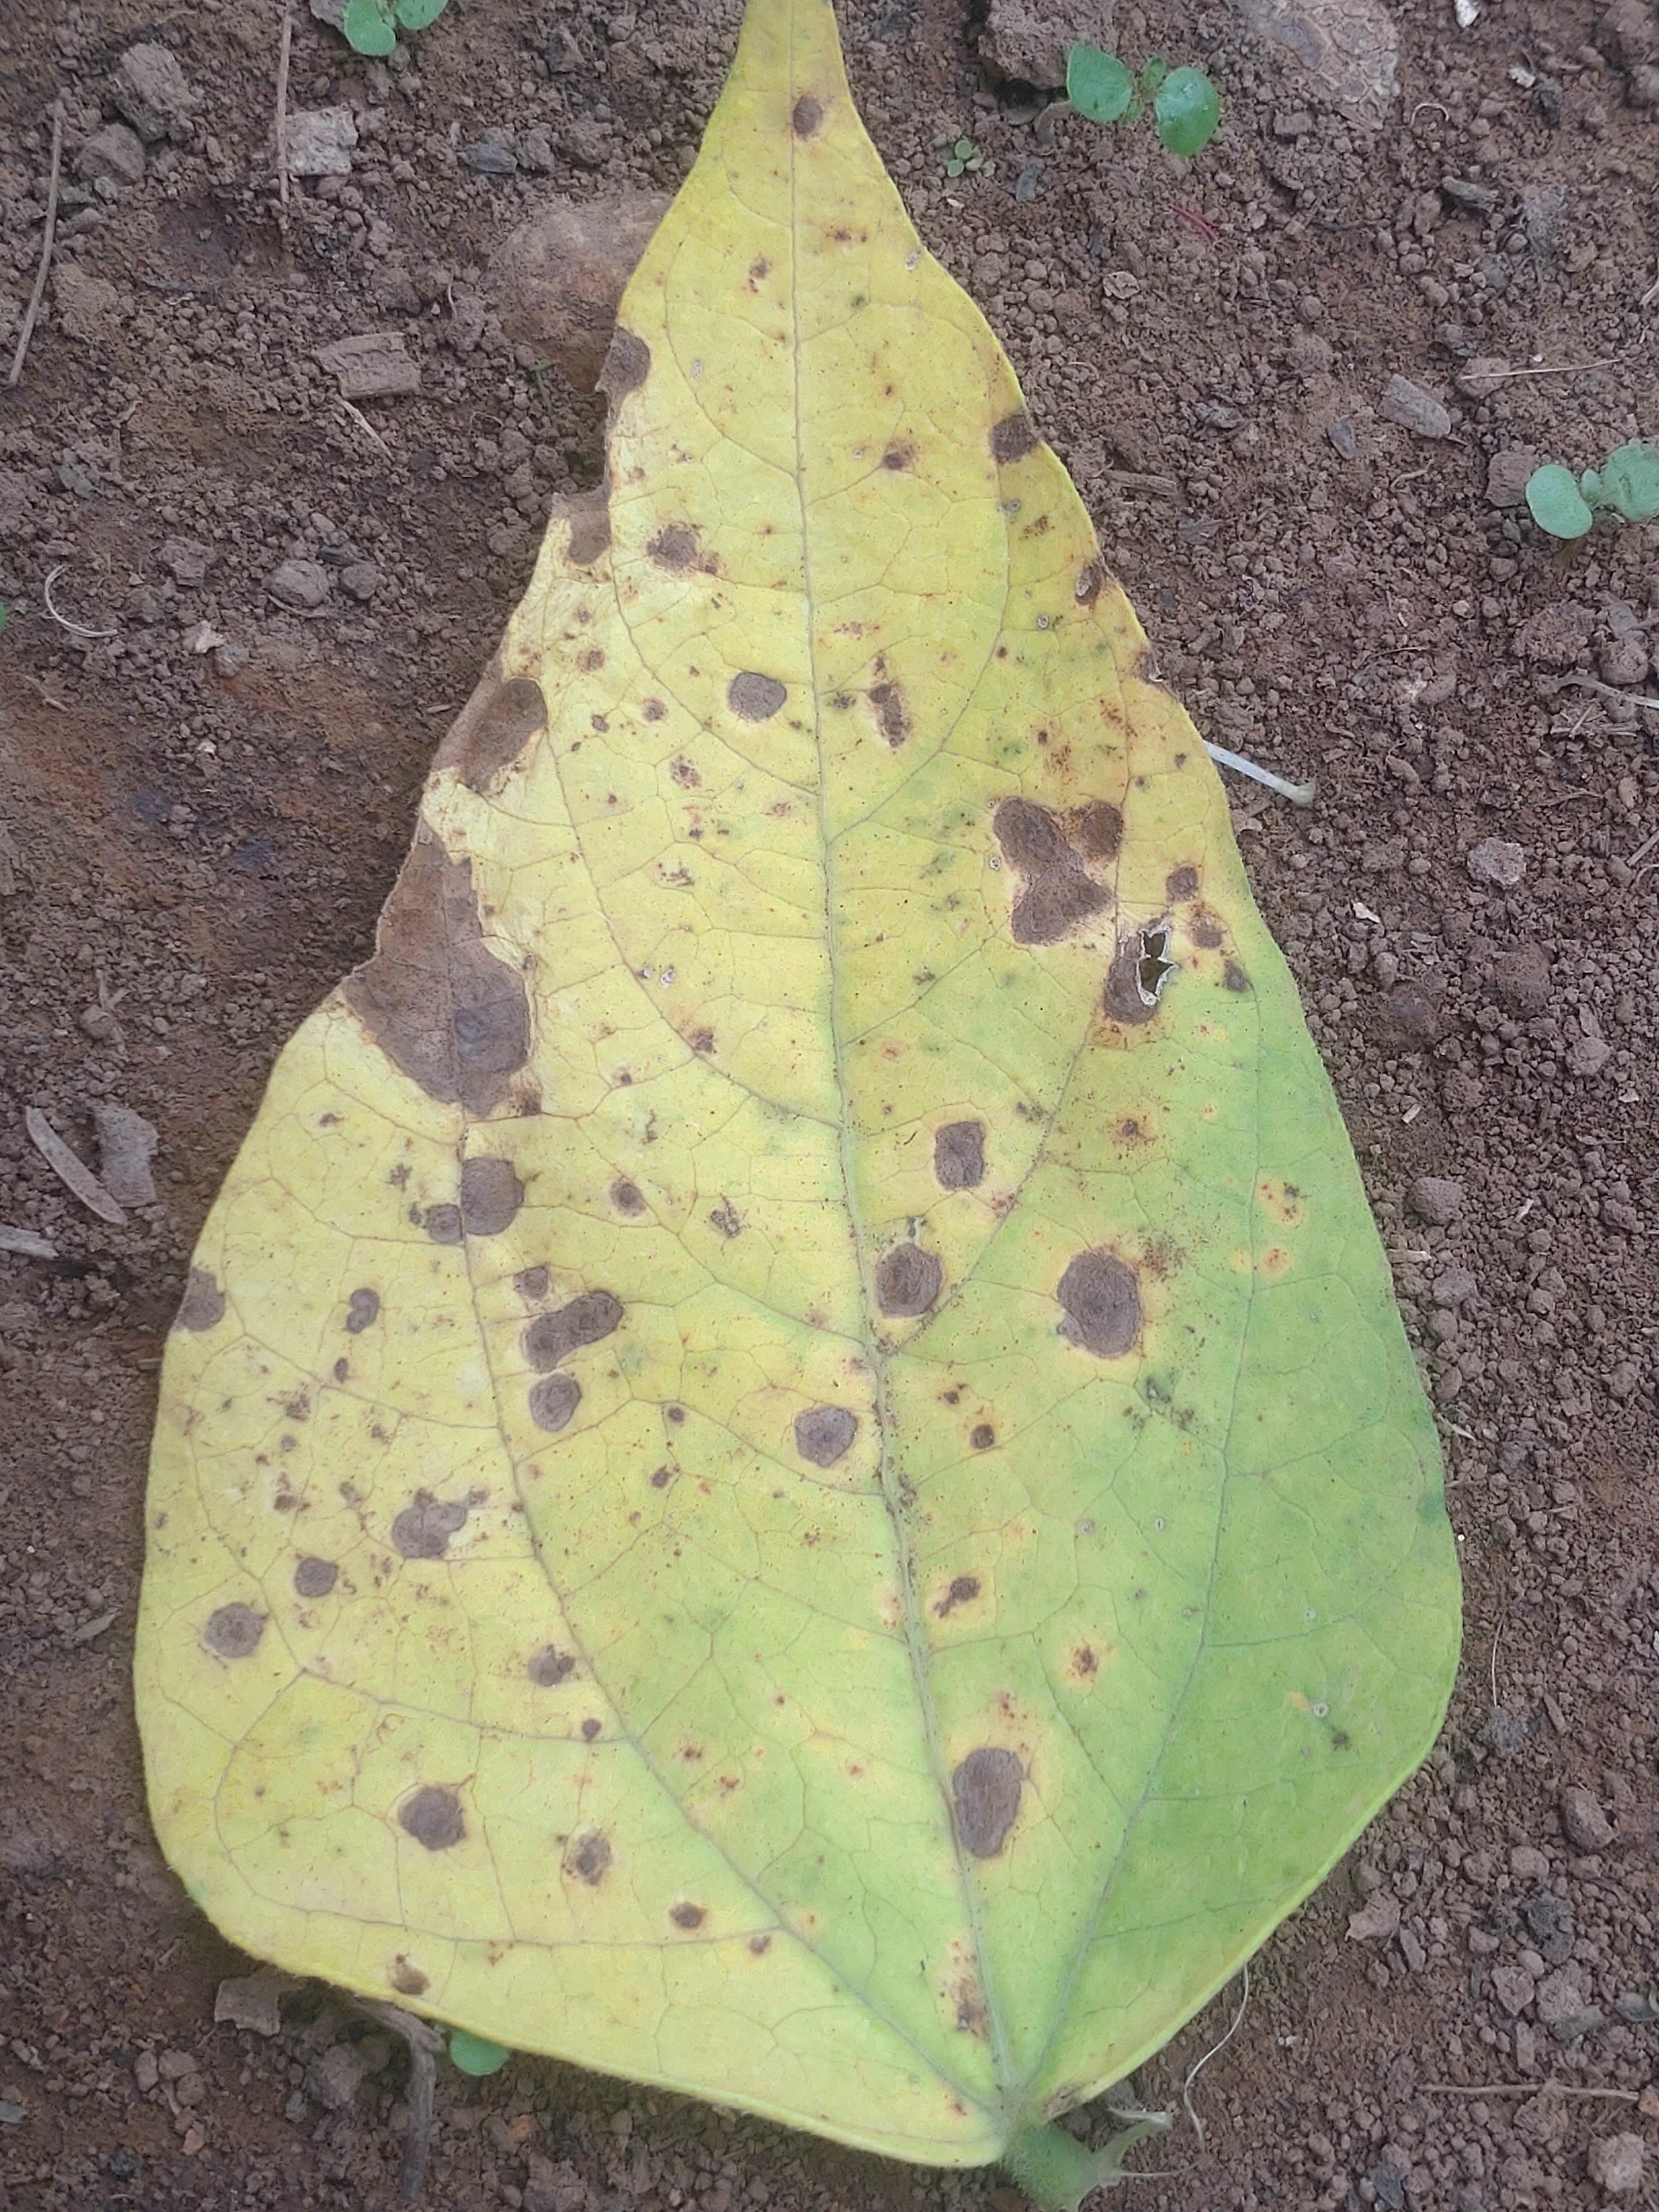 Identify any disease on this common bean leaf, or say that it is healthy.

anthracnose
